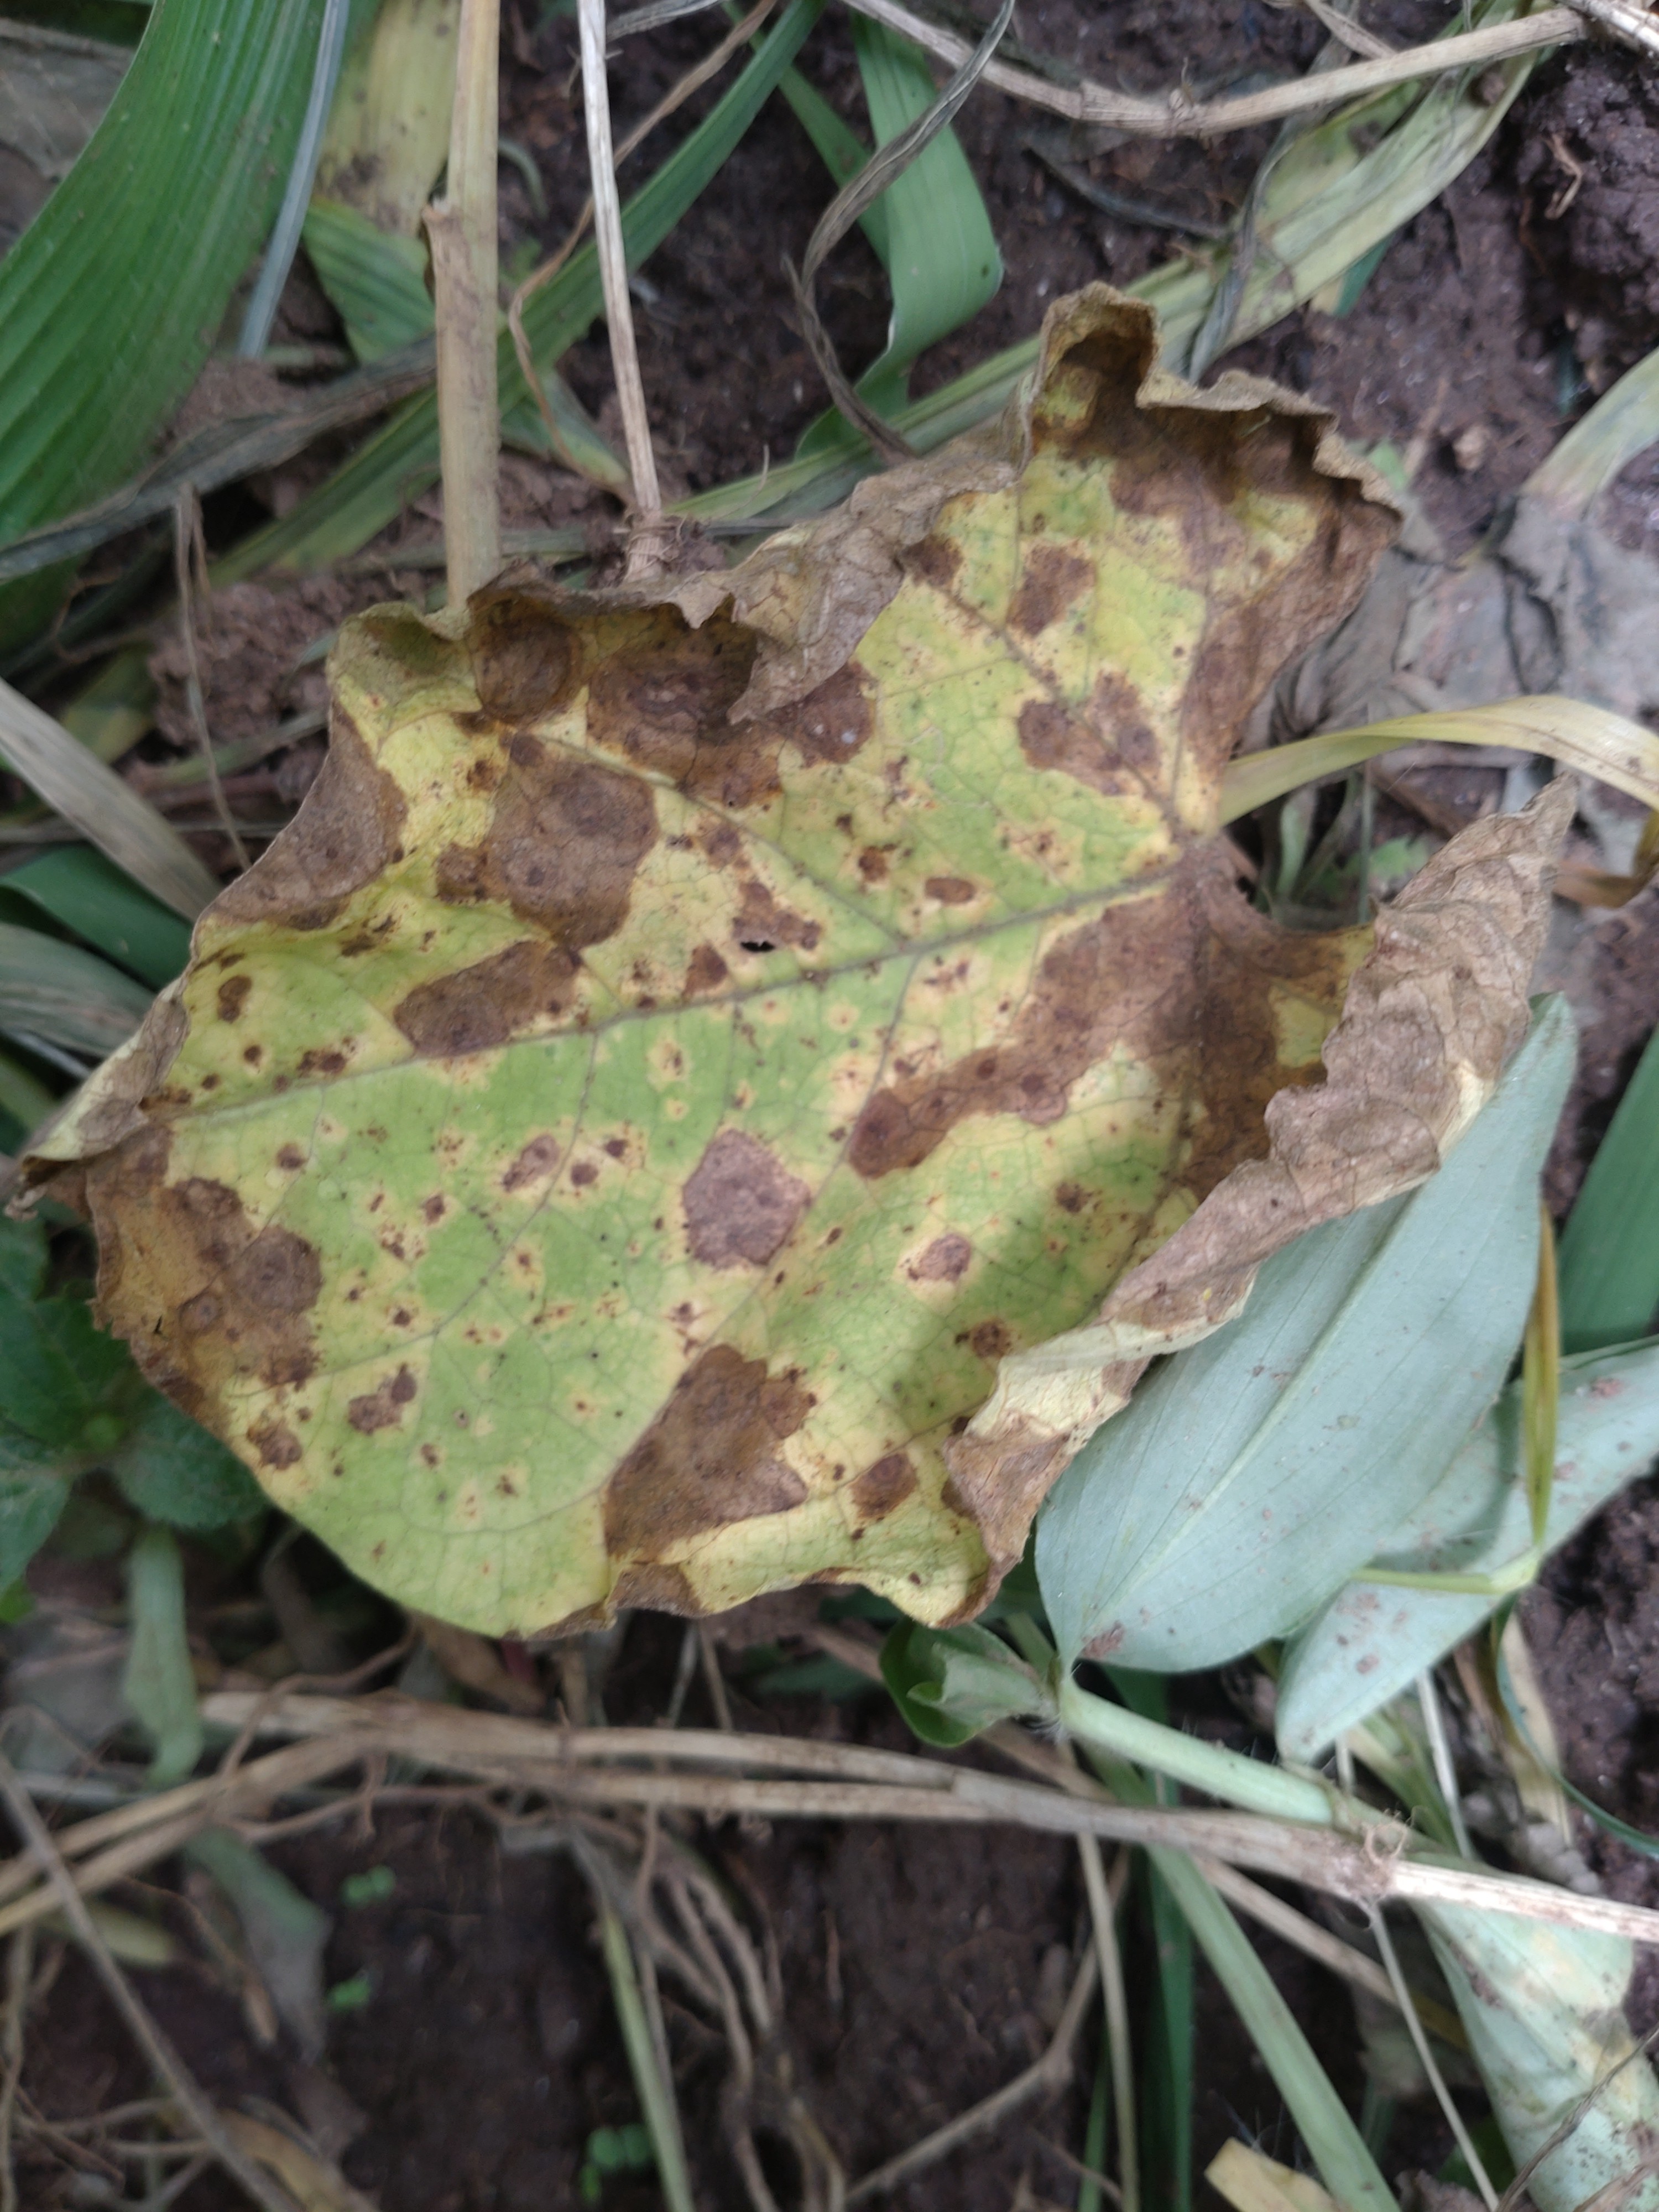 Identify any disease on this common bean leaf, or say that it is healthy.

anthracnose
